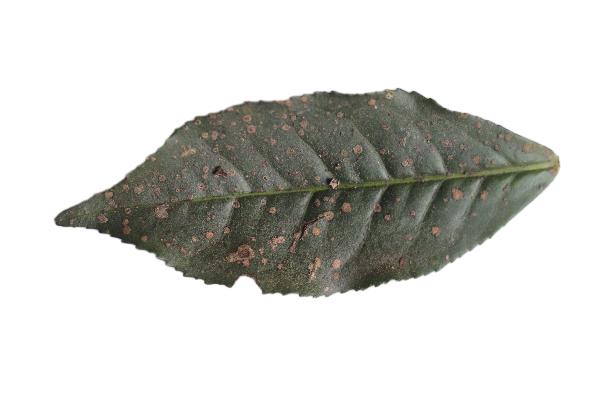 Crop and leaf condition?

tea, algal leaf
